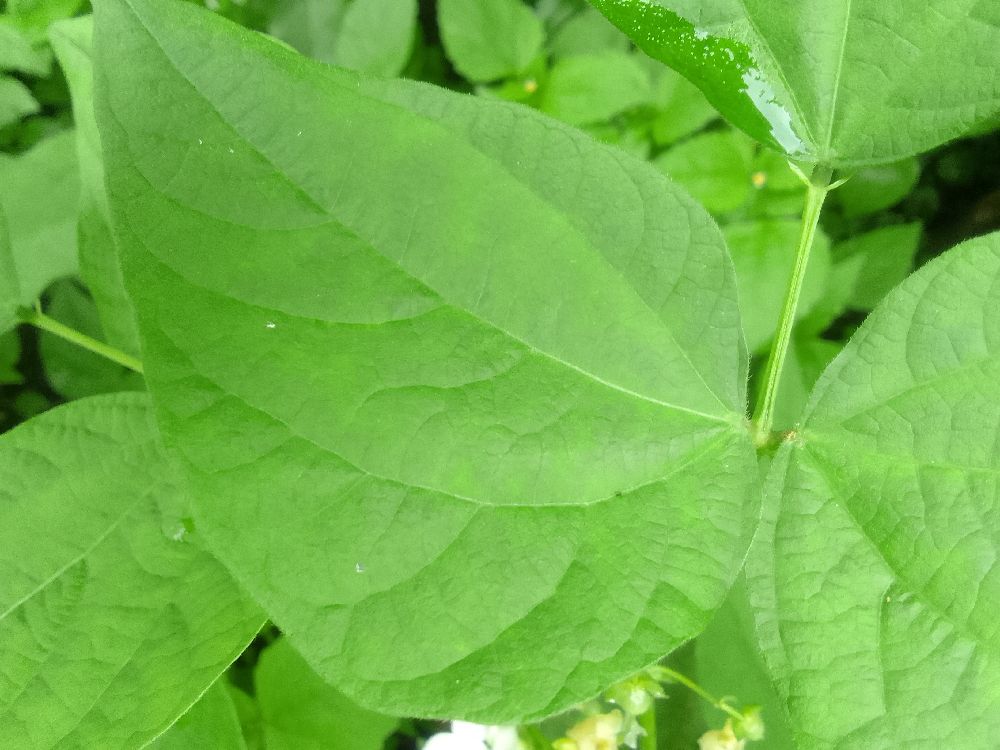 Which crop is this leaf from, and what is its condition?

common bean, healthy
